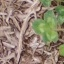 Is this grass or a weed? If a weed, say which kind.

unstructured weed
